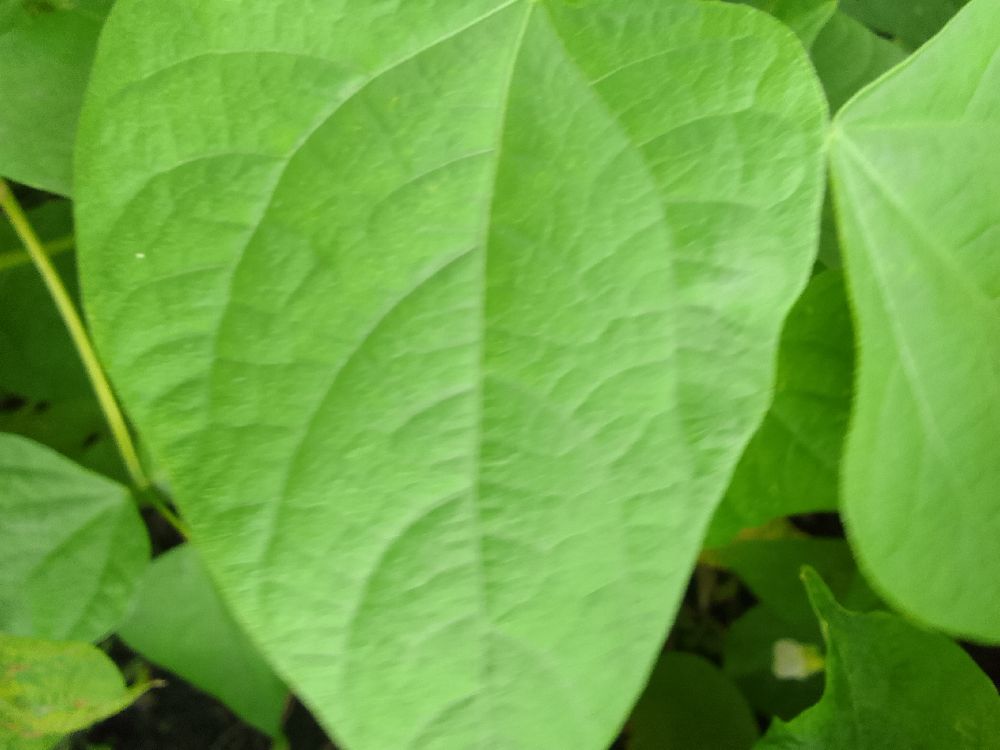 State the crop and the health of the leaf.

common bean, healthy
